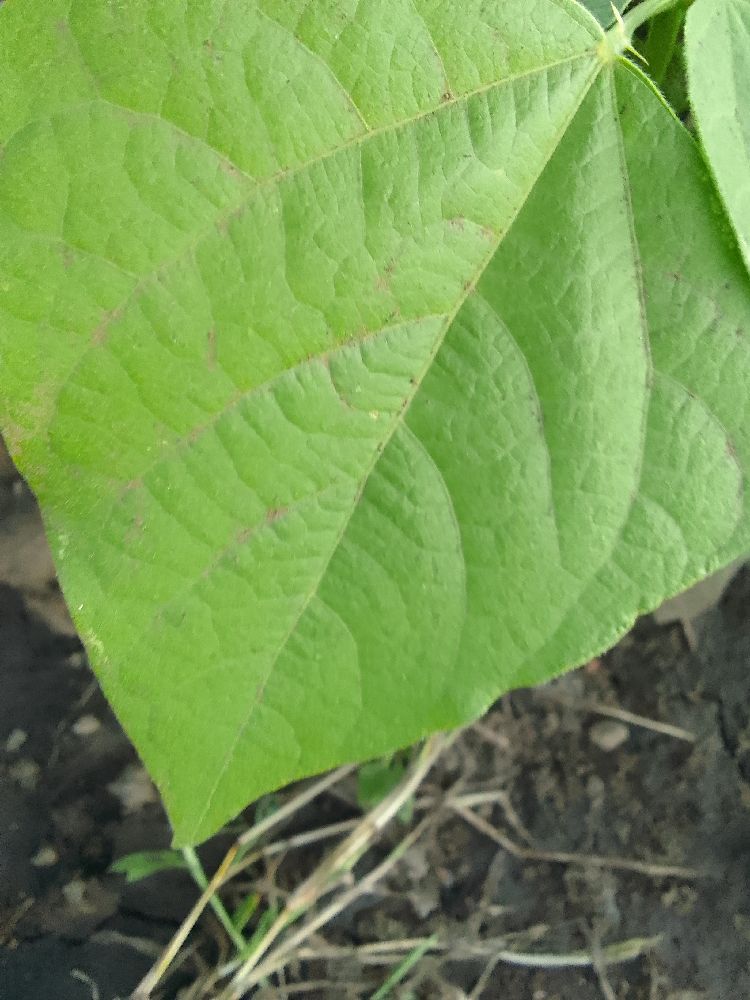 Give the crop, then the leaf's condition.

common bean, healthy
